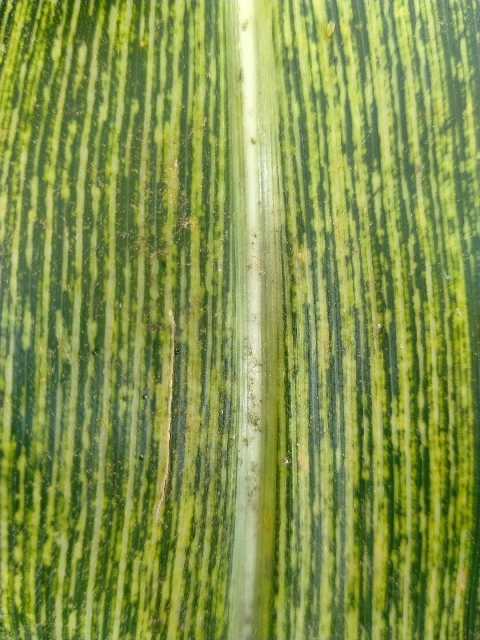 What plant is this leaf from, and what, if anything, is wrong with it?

maize, maize streak virus
